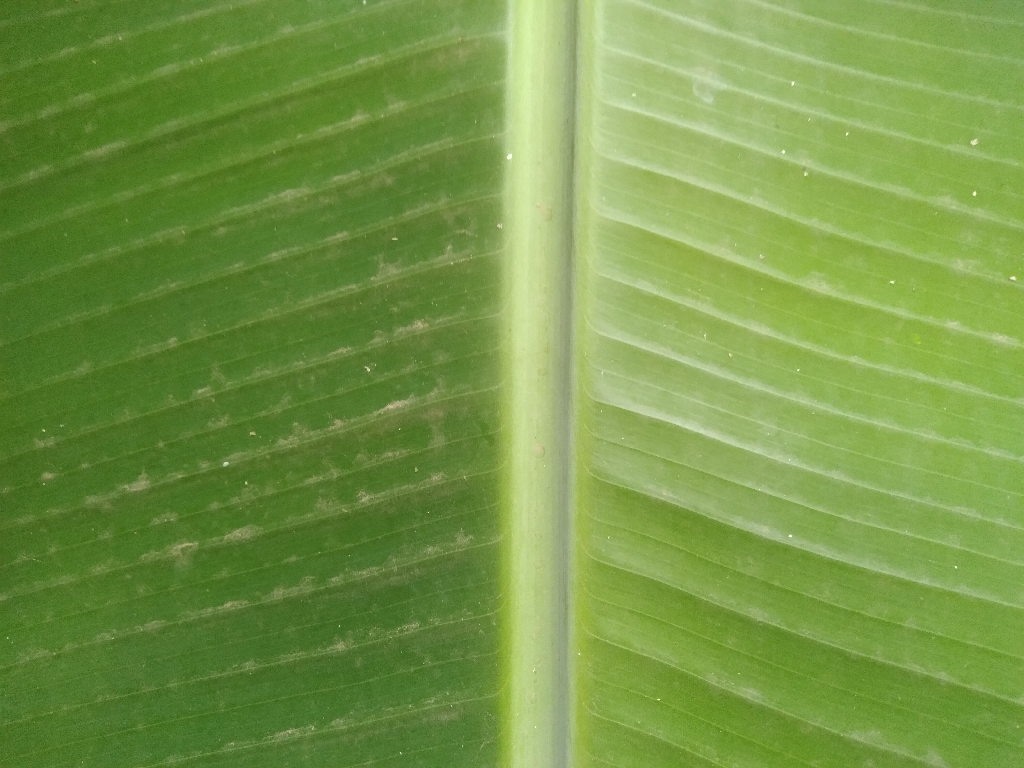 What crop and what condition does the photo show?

banana, healthy
